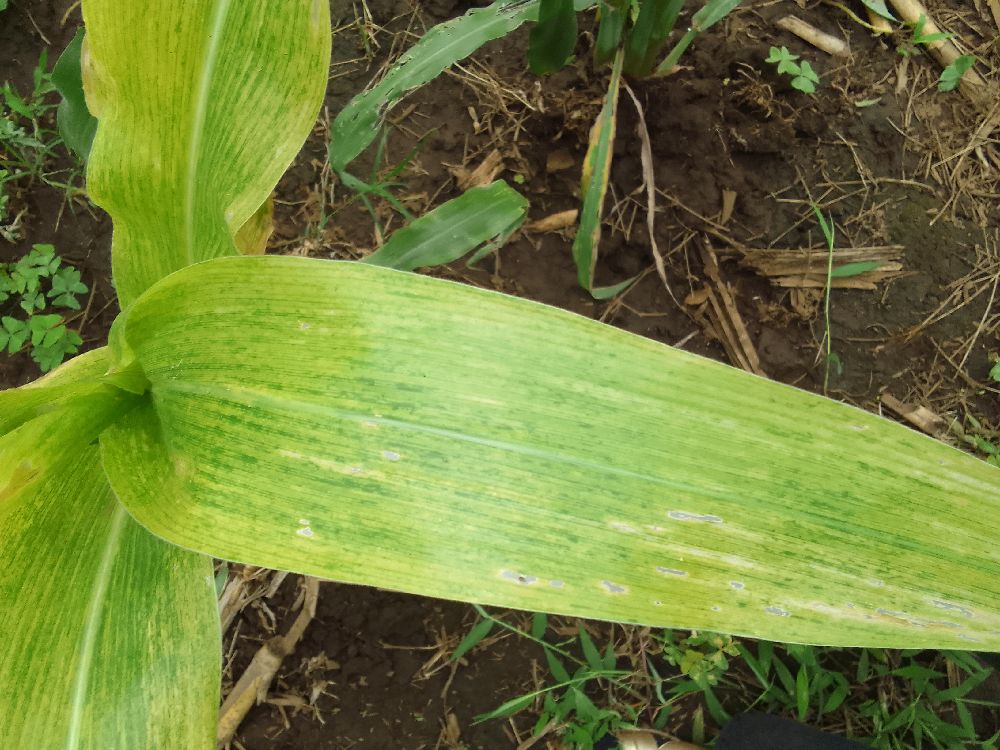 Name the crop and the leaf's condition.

maize, maize lethal necrosis
